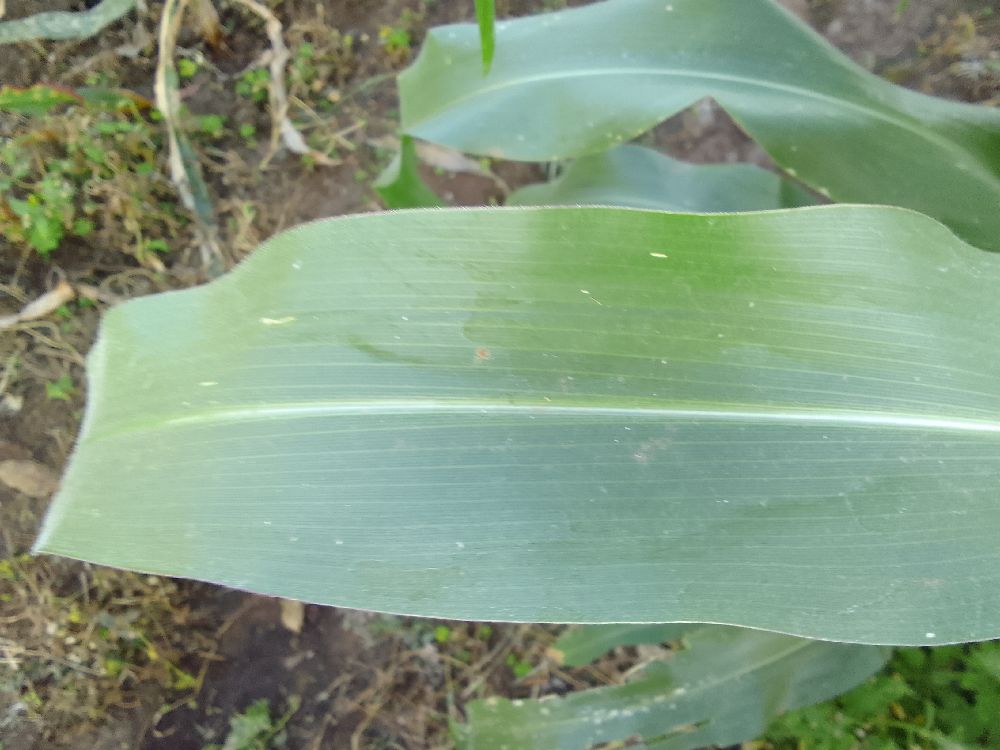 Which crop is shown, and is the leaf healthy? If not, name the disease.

maize, healthy
